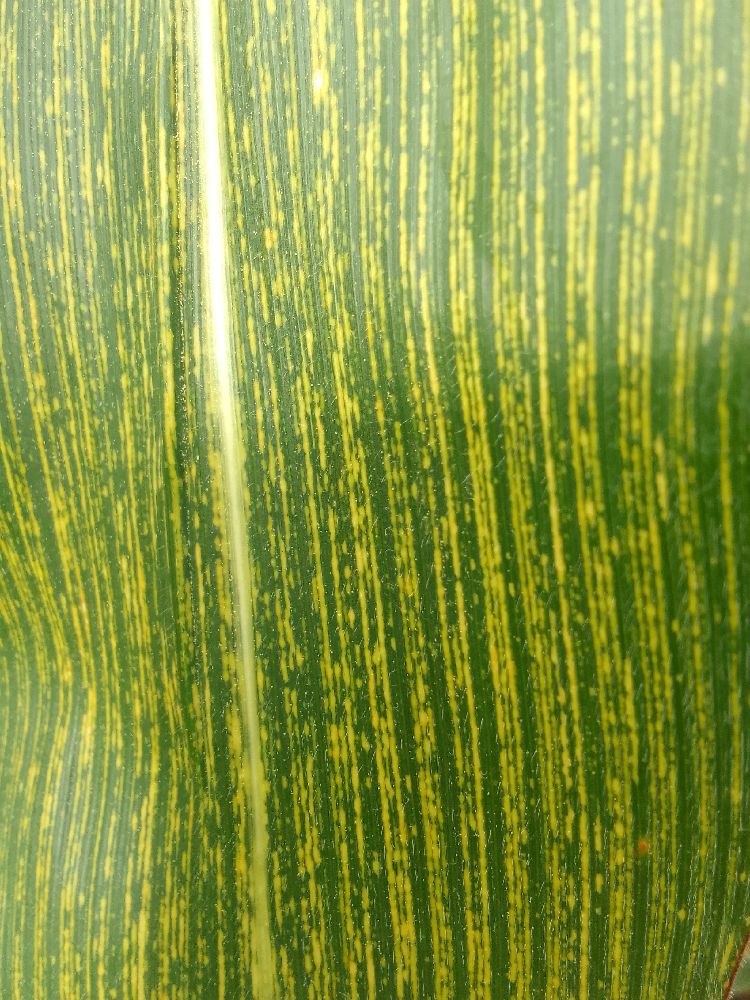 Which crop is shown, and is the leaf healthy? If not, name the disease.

maize, maize streak virus
